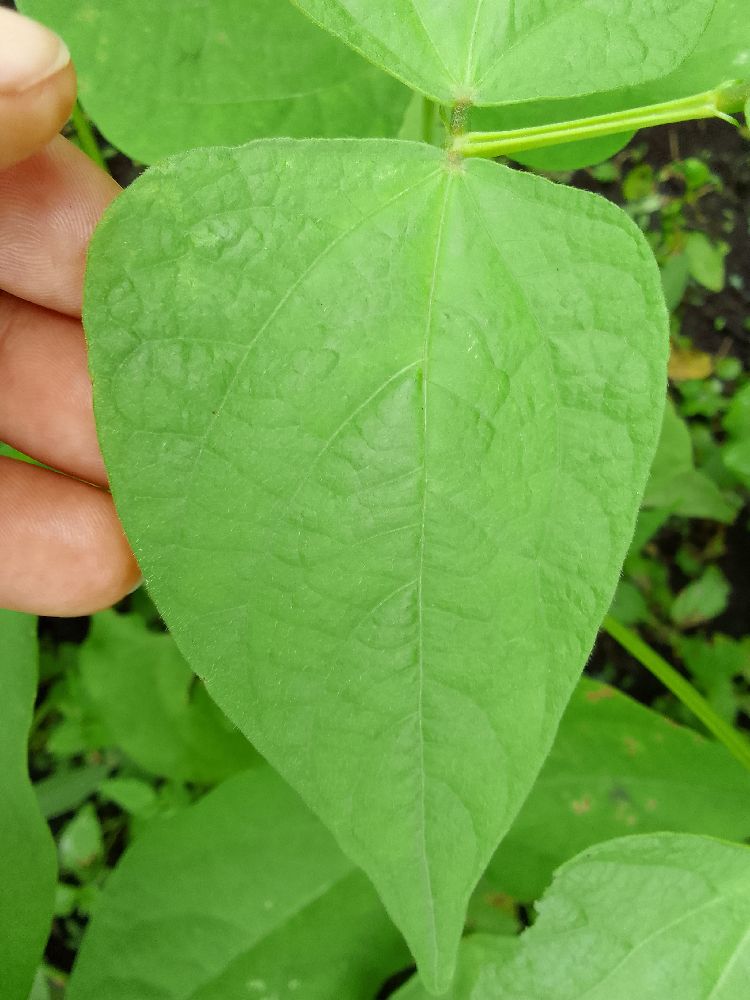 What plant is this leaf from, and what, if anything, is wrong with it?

common bean, healthy
